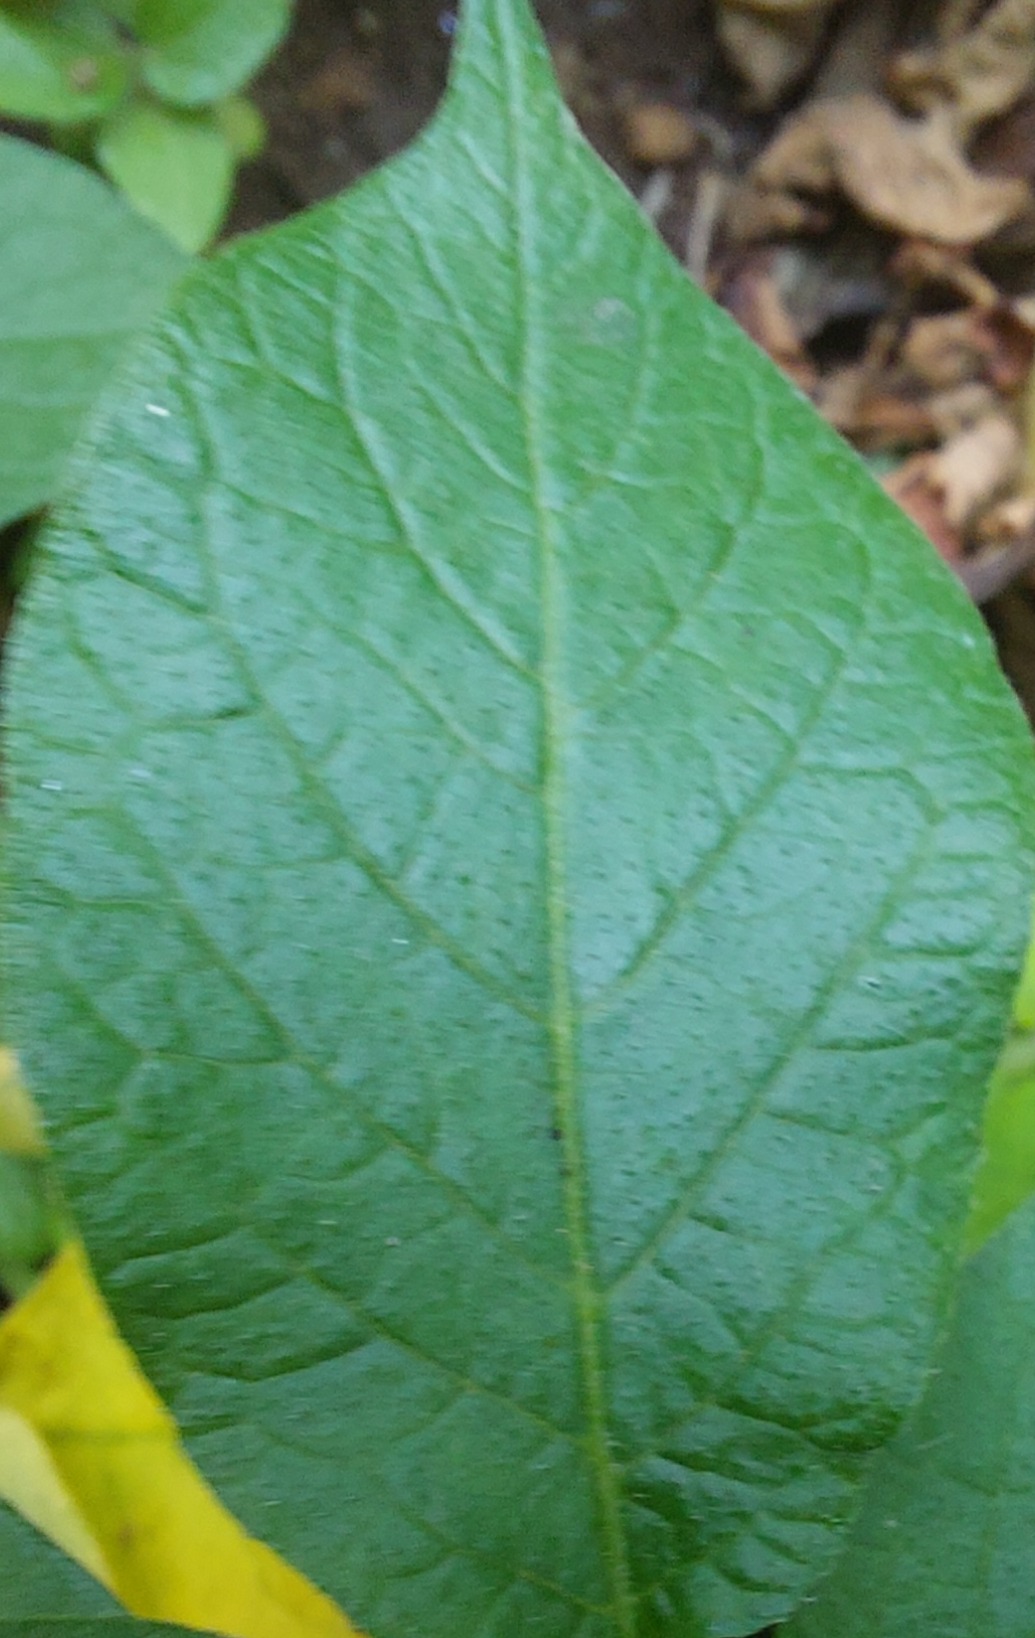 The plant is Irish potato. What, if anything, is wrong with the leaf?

healthy
